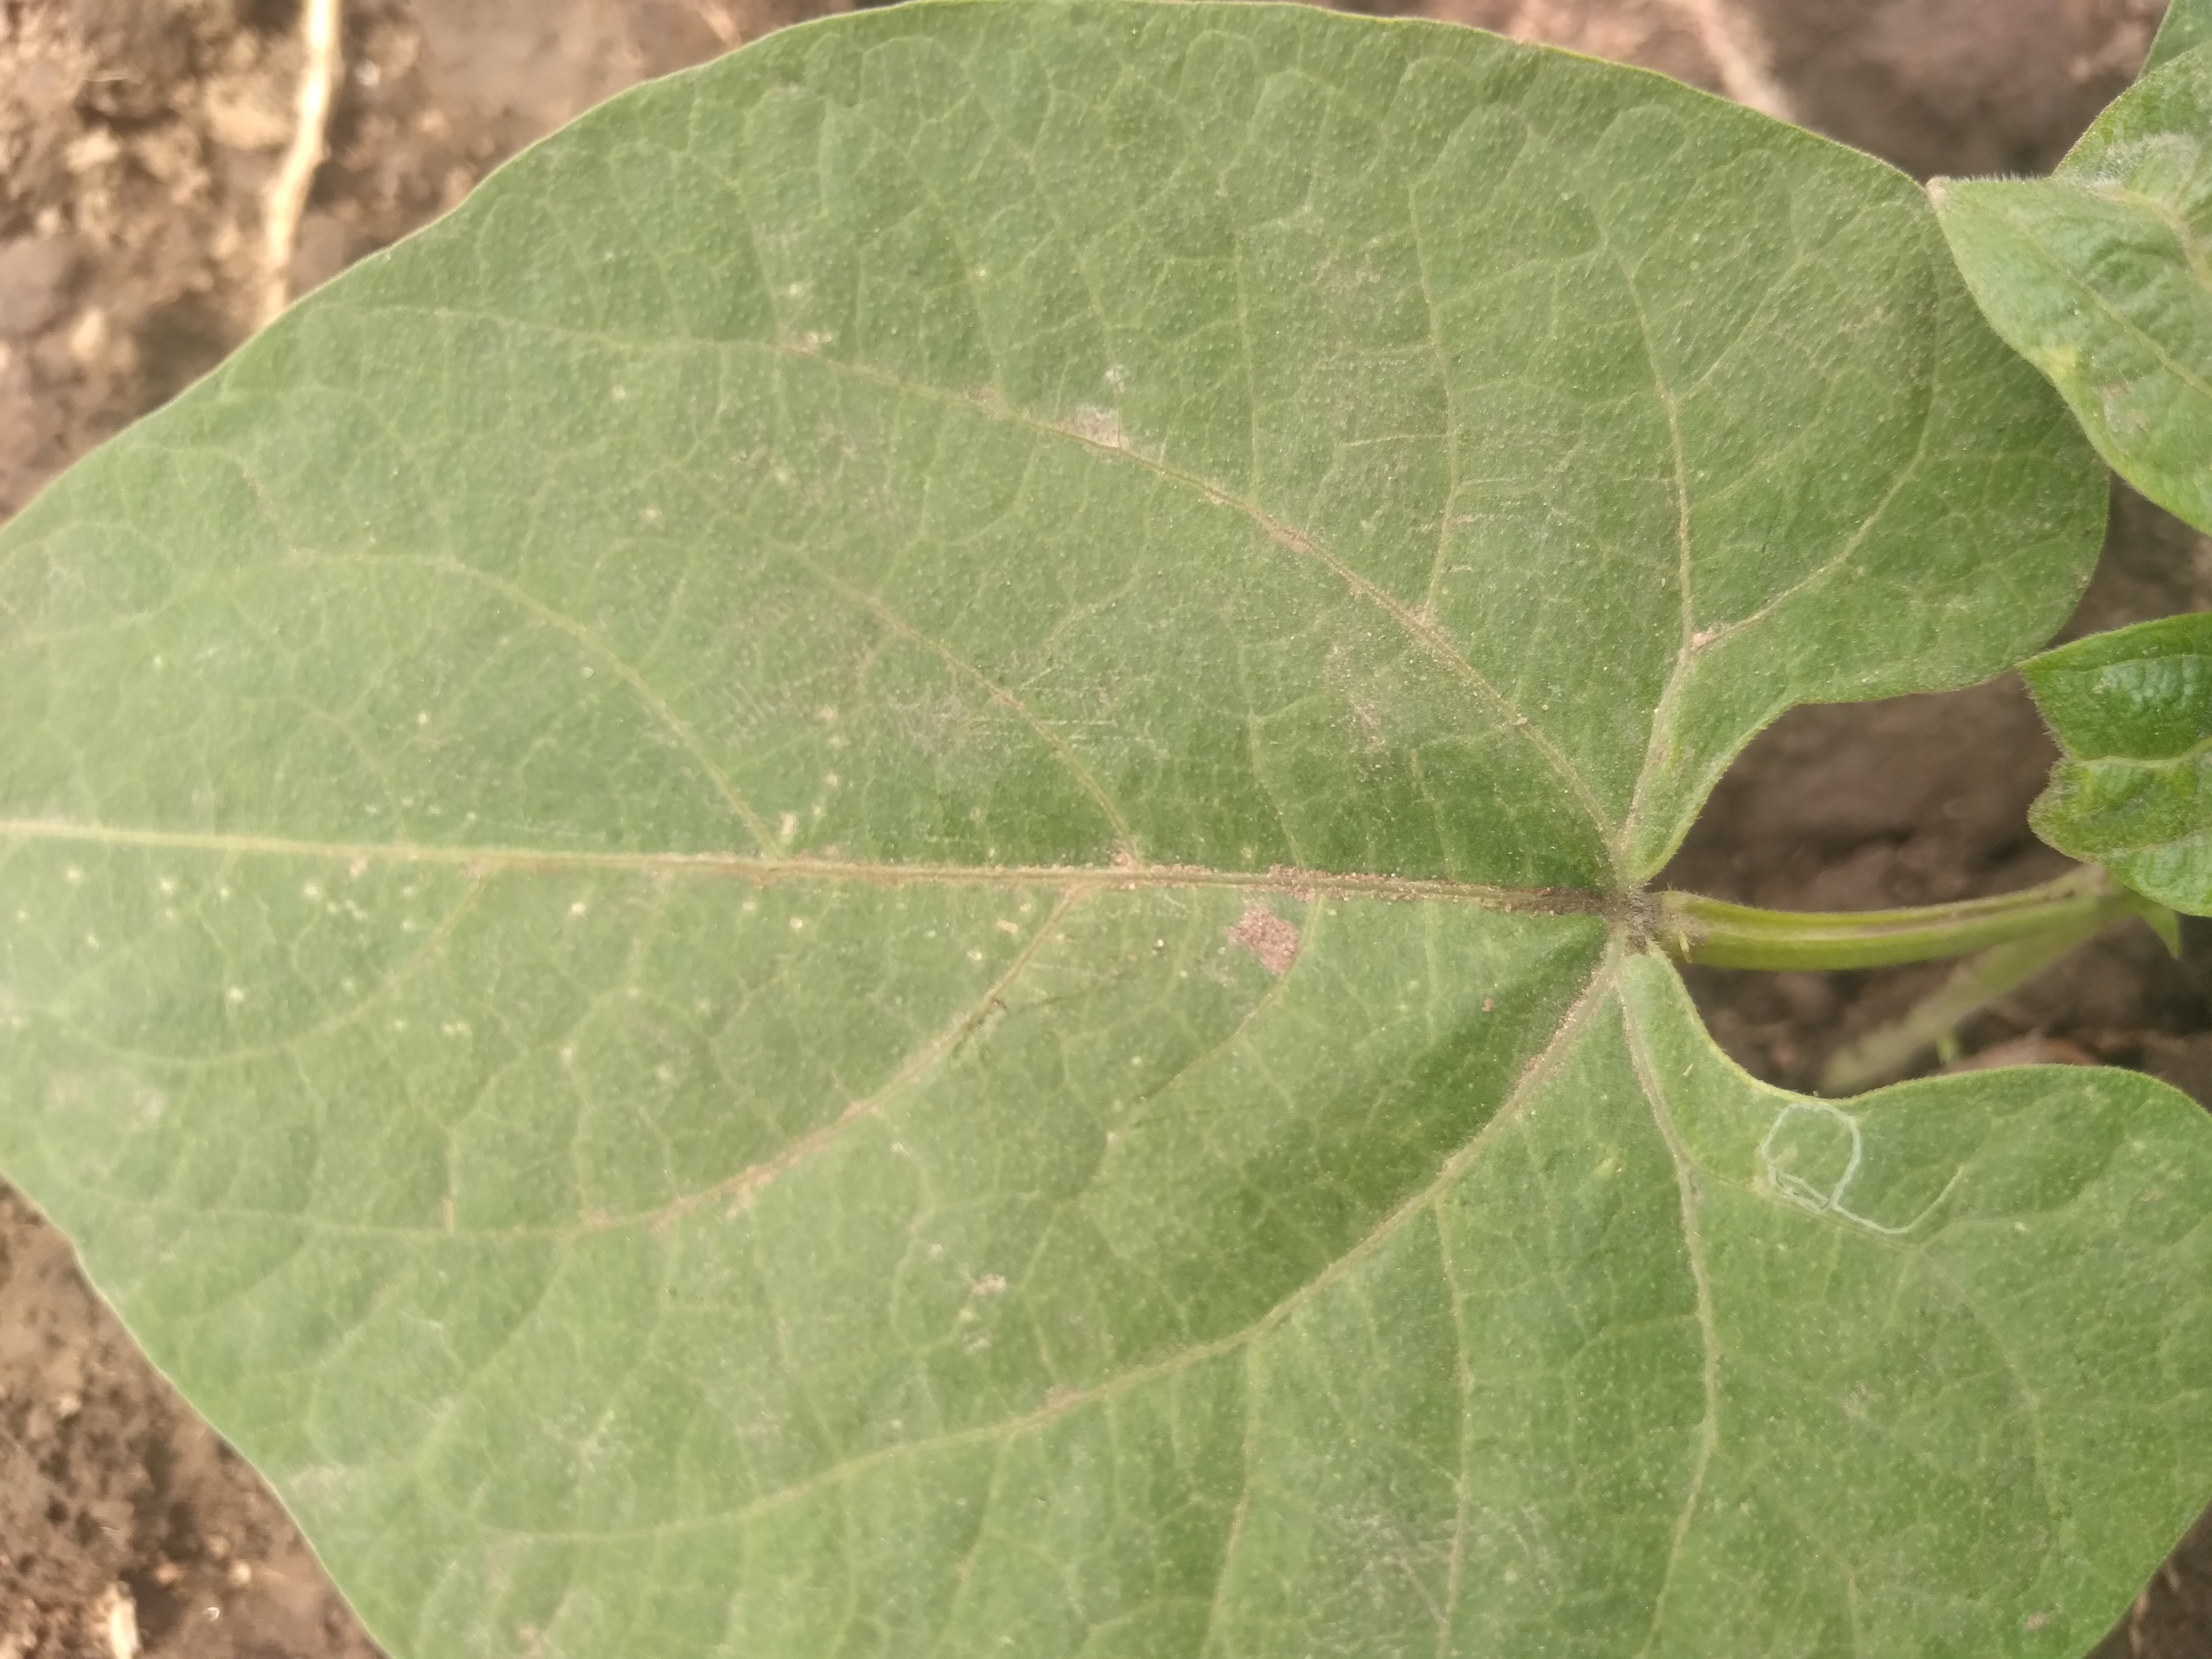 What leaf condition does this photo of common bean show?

healthy
